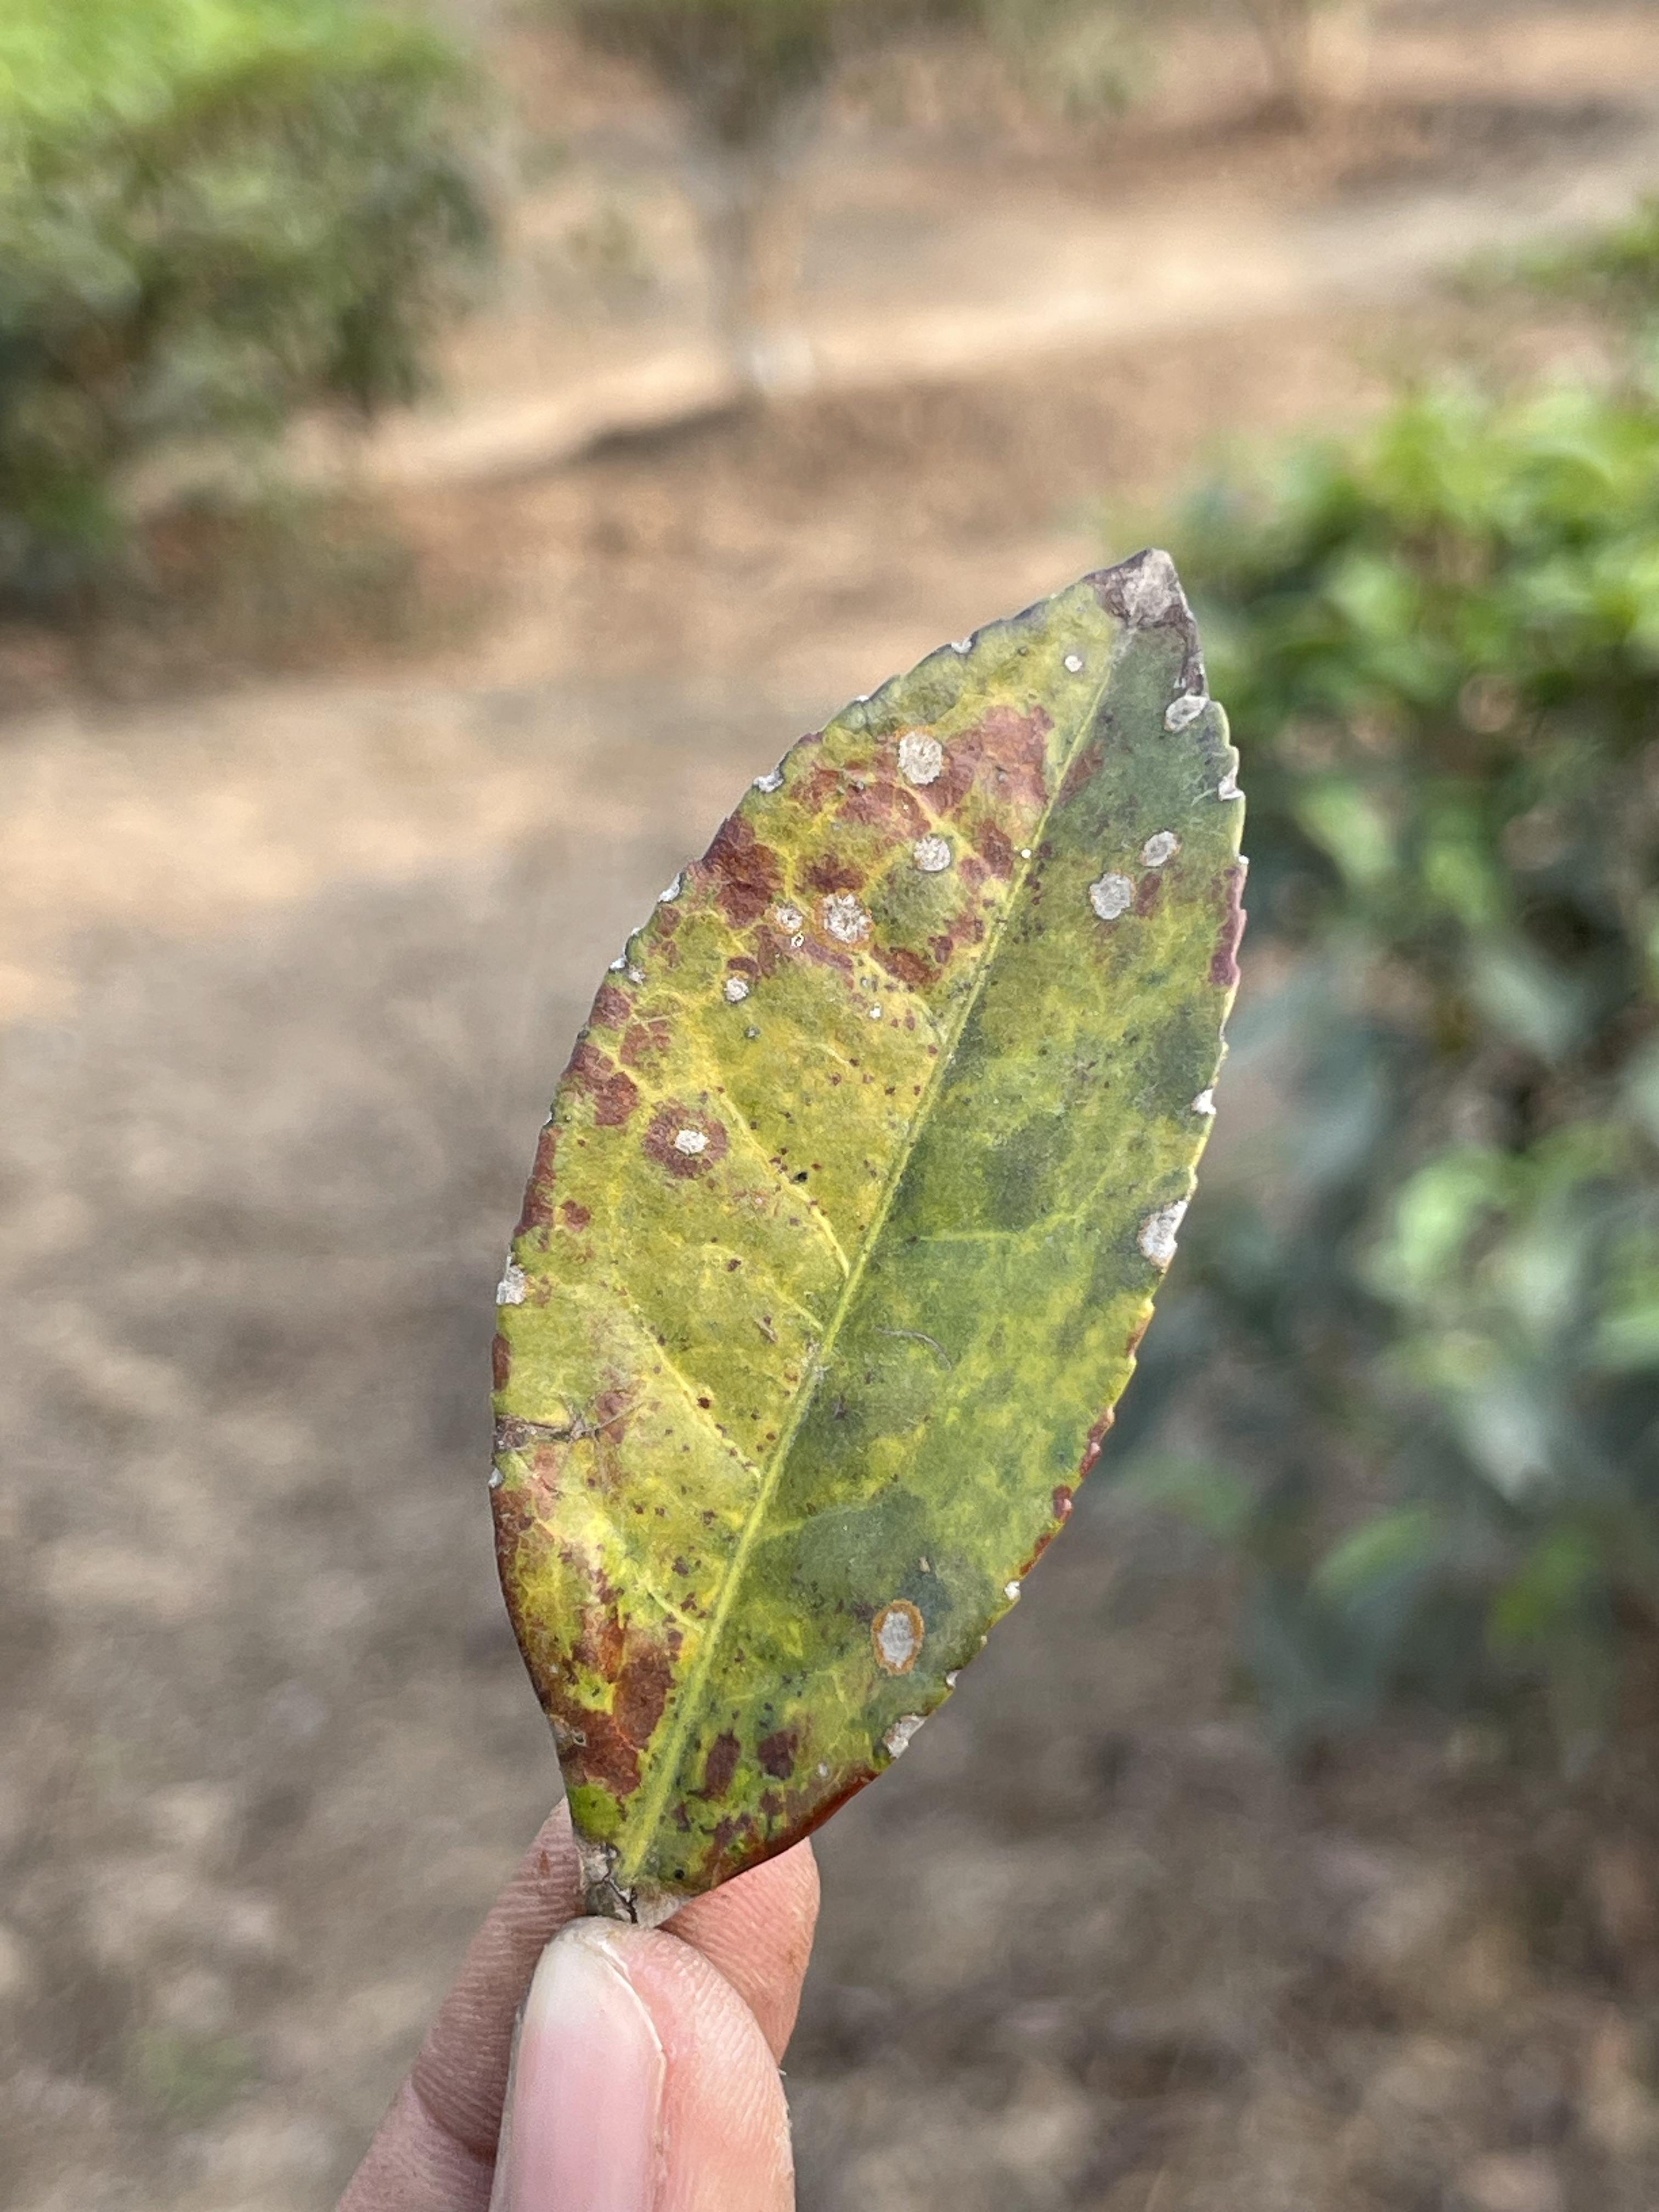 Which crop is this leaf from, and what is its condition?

tea, red rust
